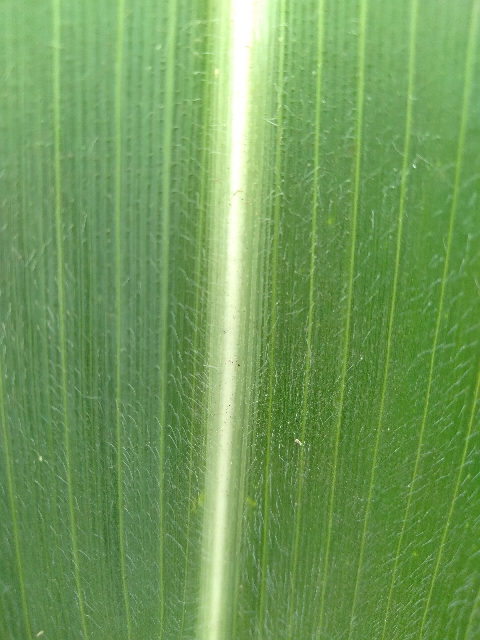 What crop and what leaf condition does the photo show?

maize, healthy
